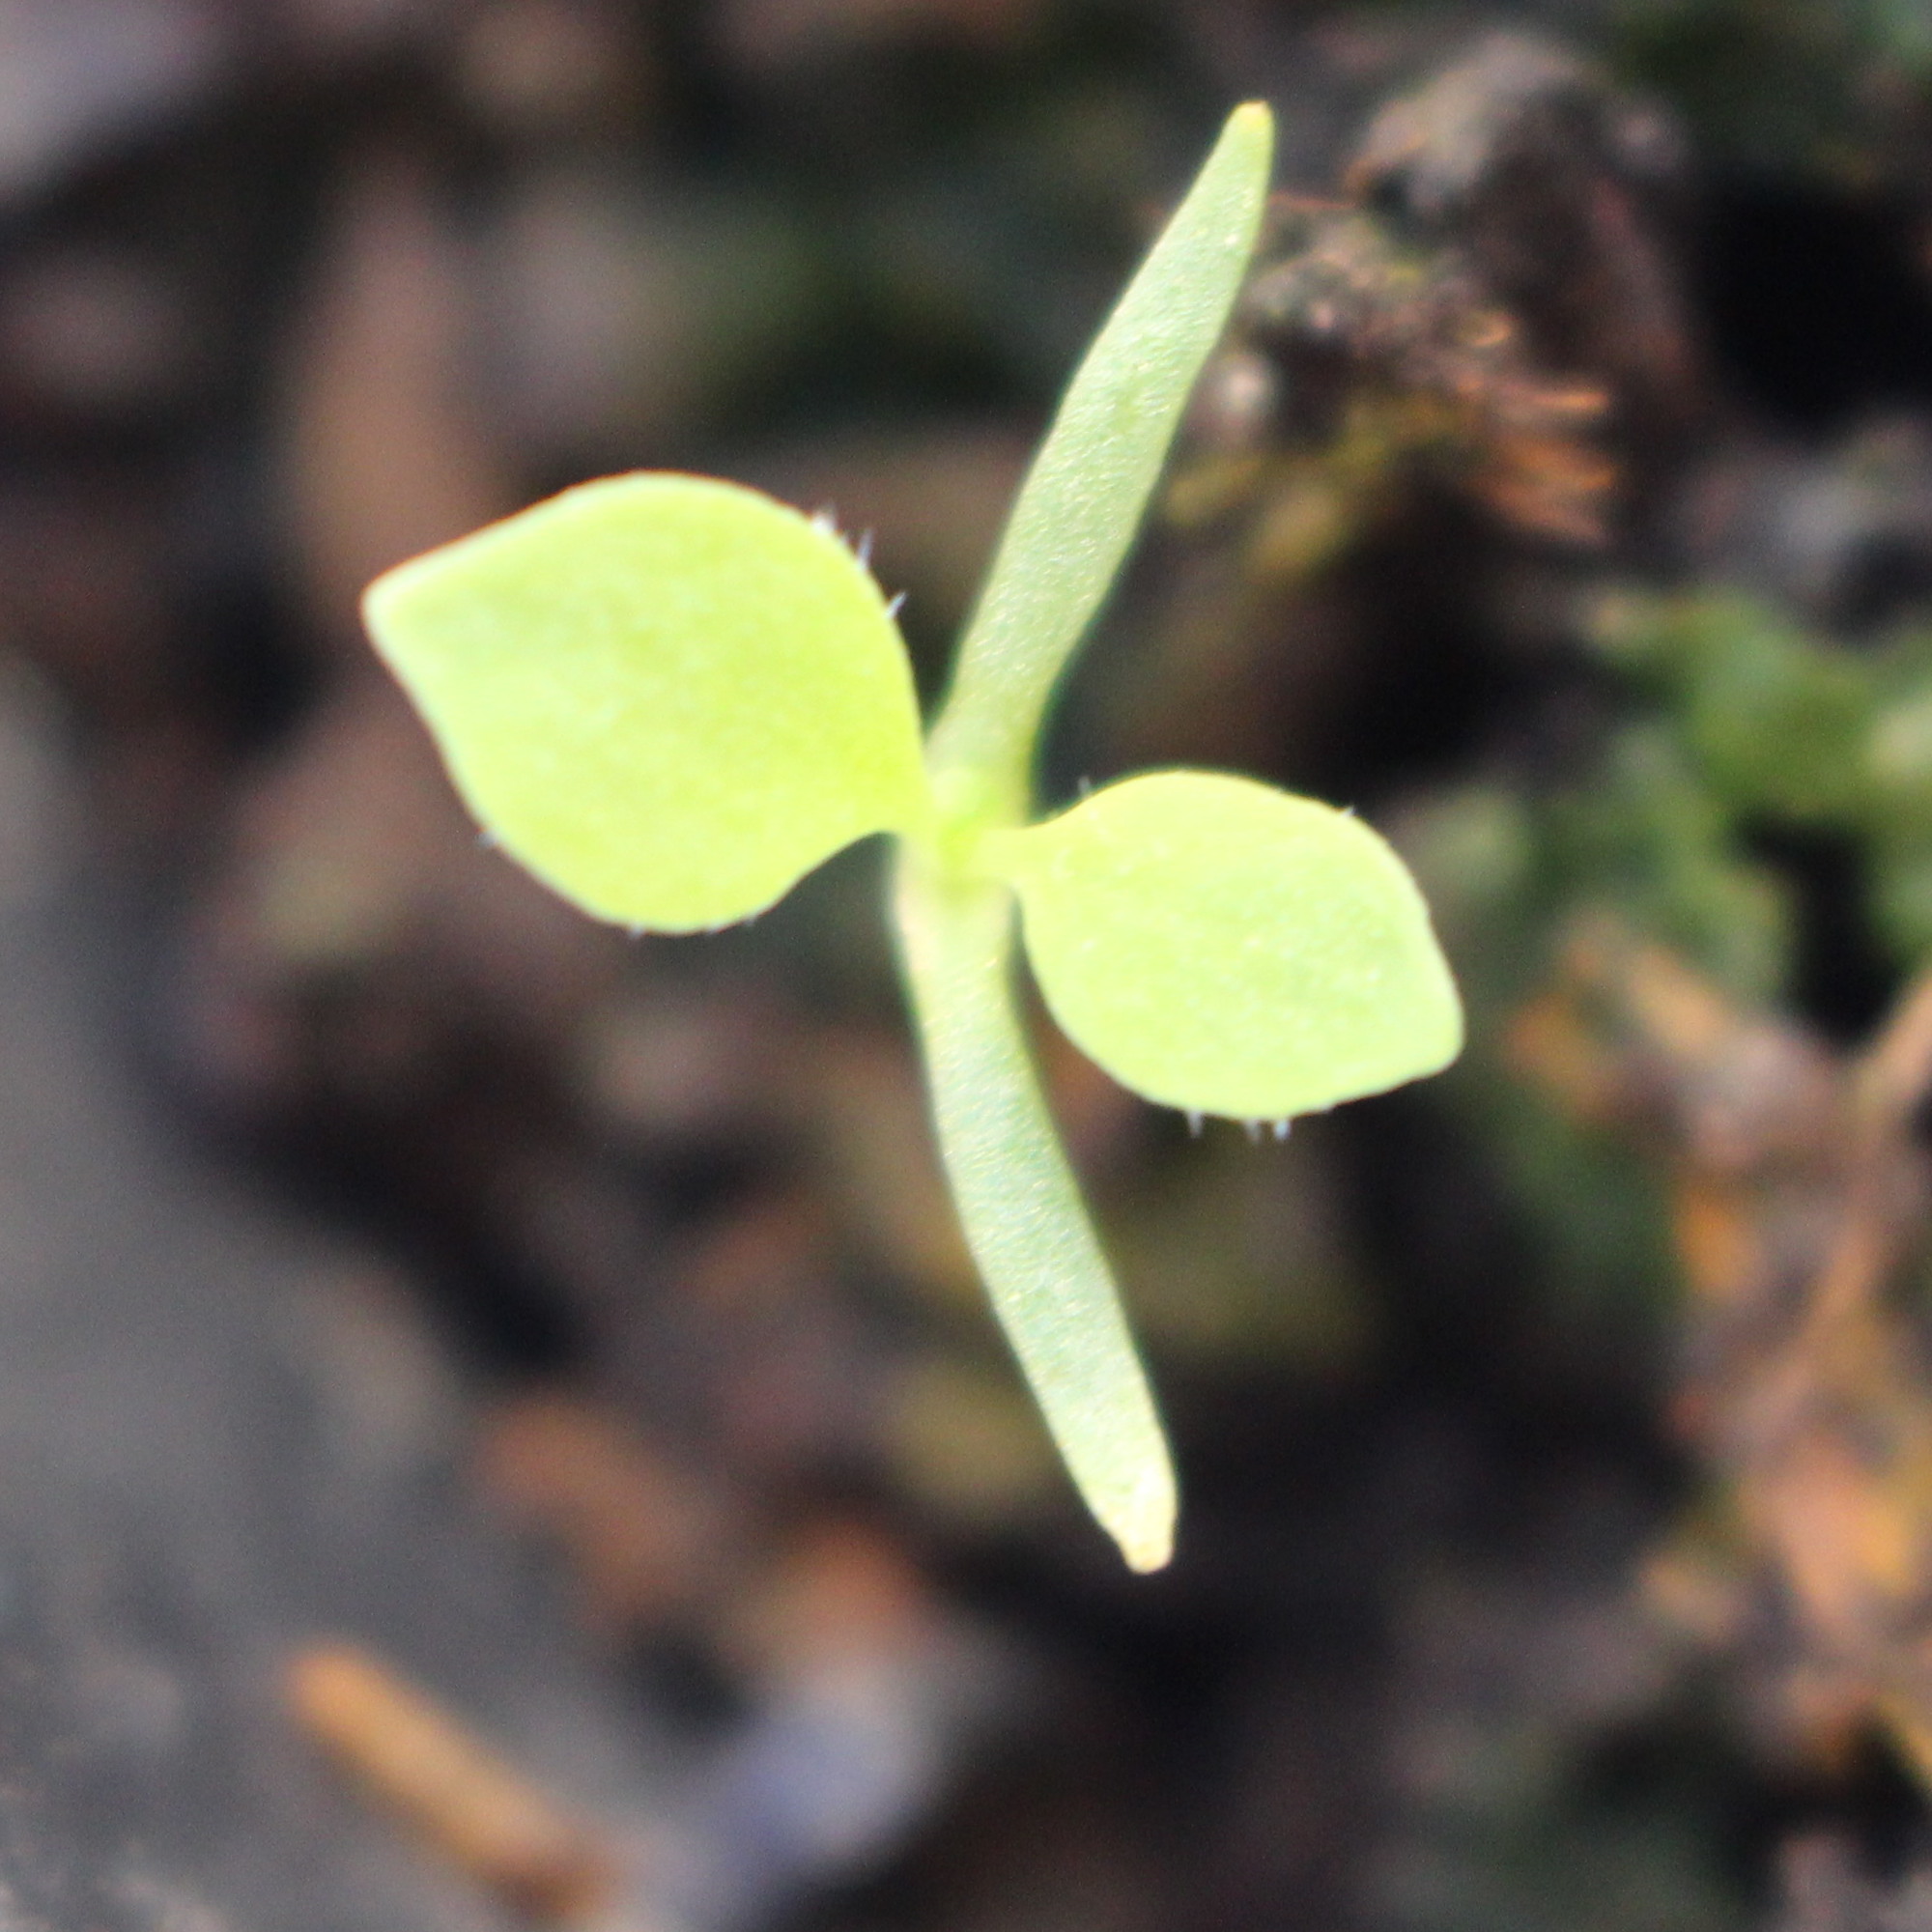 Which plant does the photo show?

Papaver rhoeas
